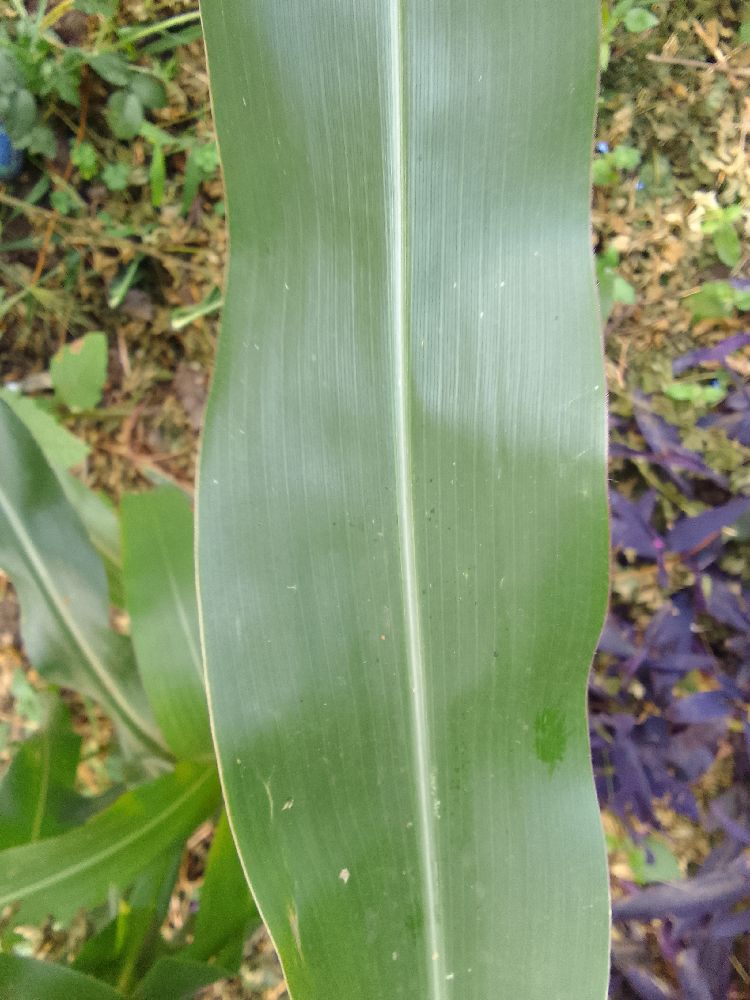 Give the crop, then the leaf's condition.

maize, healthy
